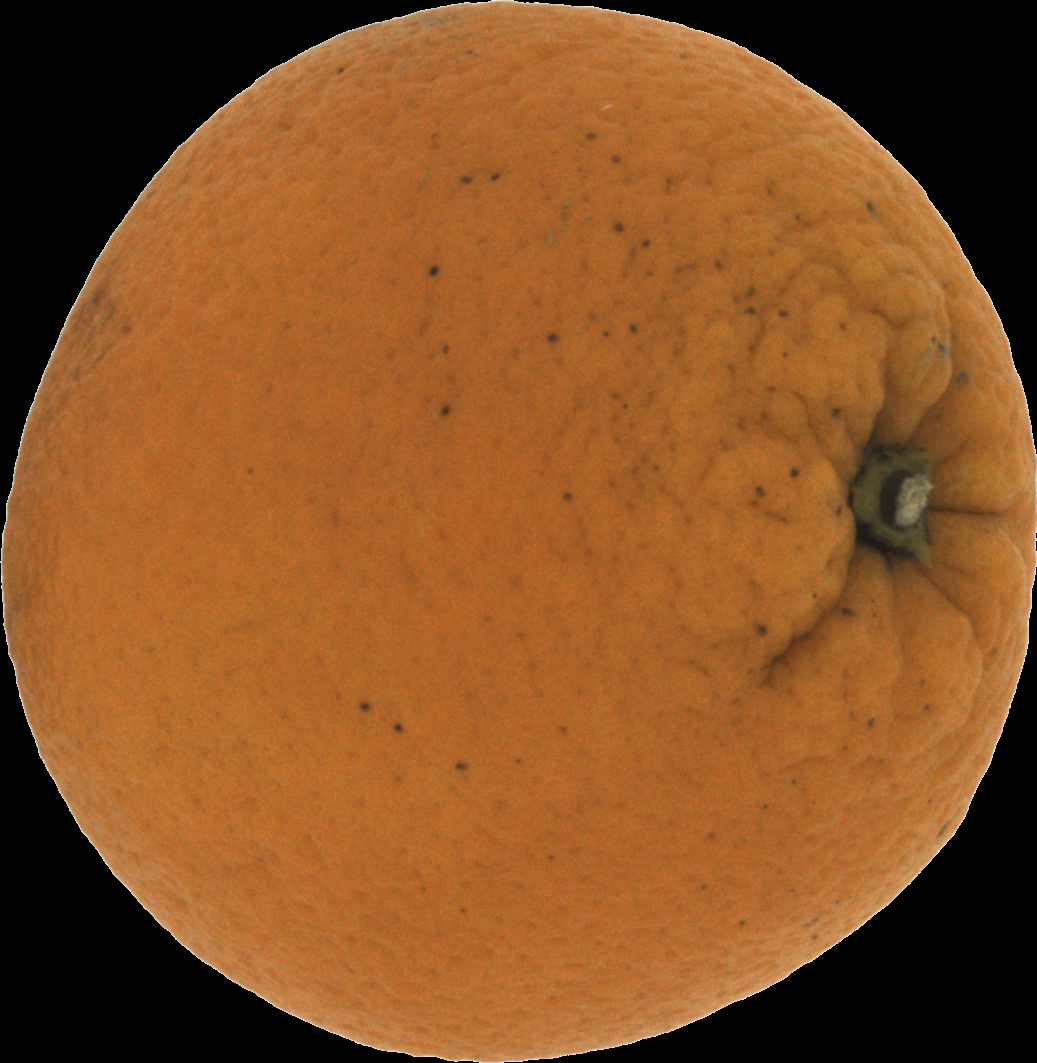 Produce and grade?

orange, bad
